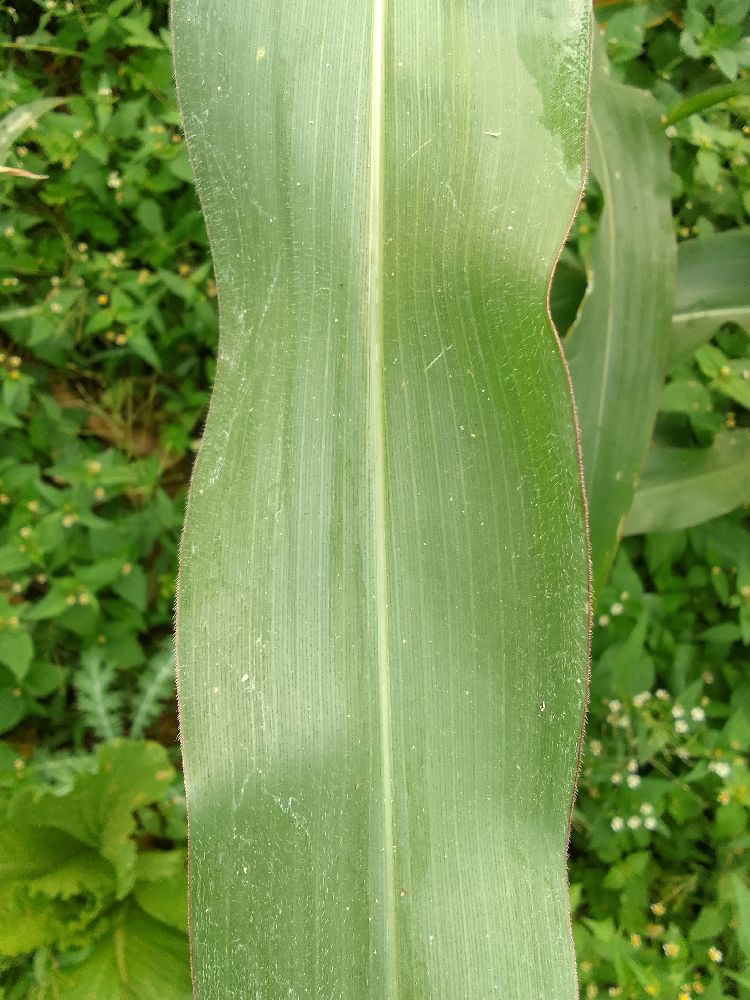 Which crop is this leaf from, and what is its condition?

maize, healthy
